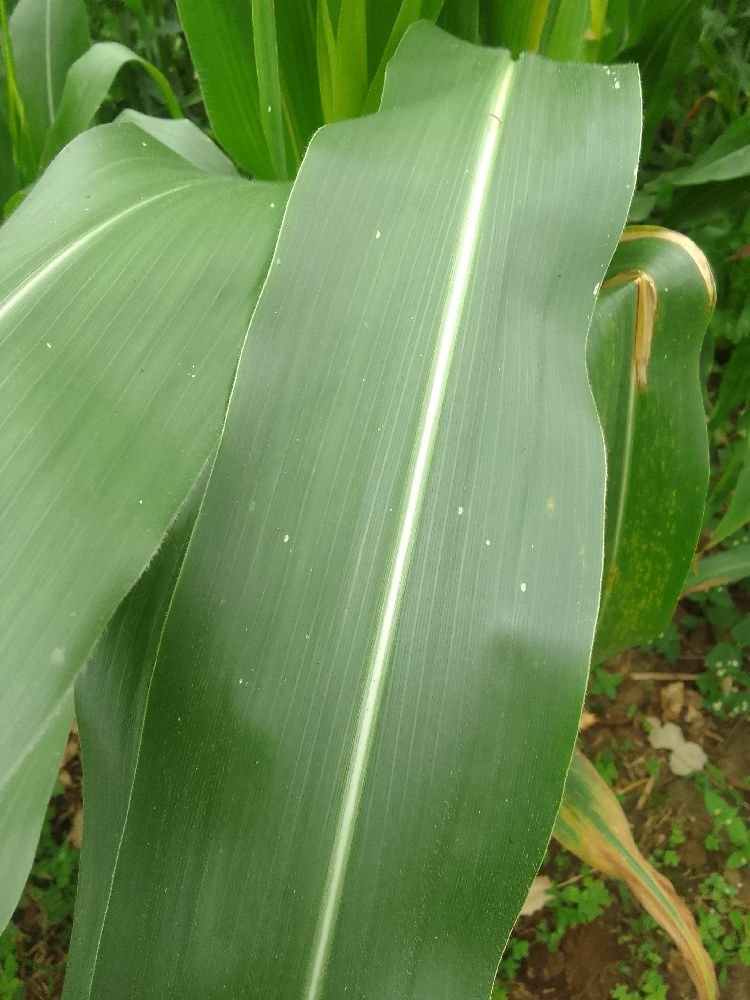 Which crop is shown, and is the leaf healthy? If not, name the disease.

maize, healthy
